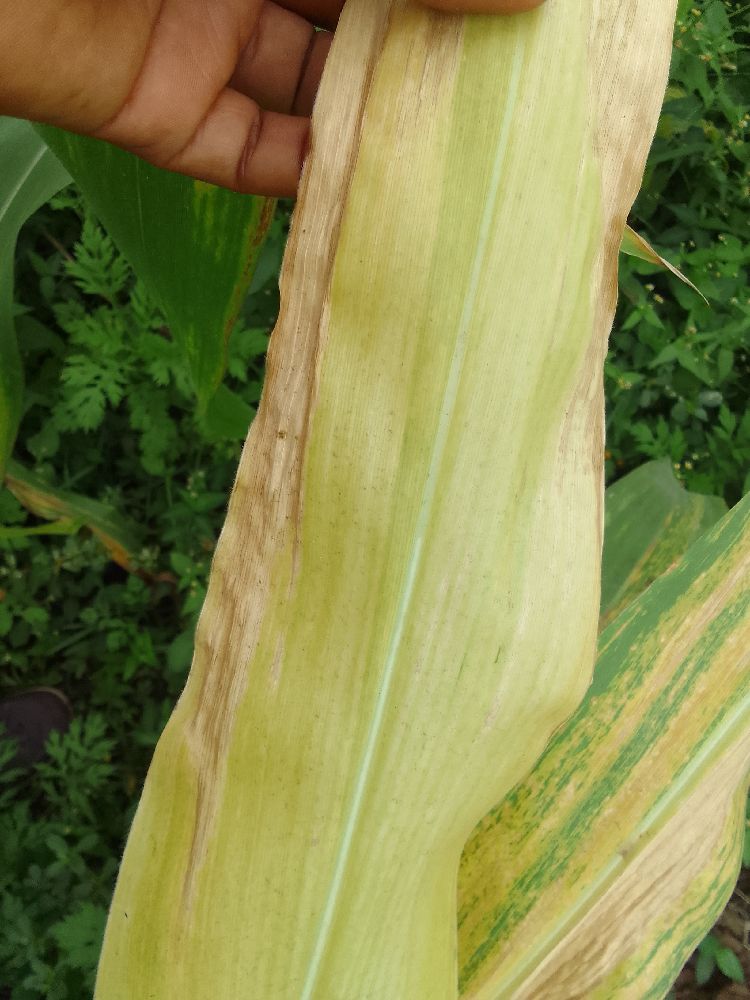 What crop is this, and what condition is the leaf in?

maize, maize lethal necrosis
